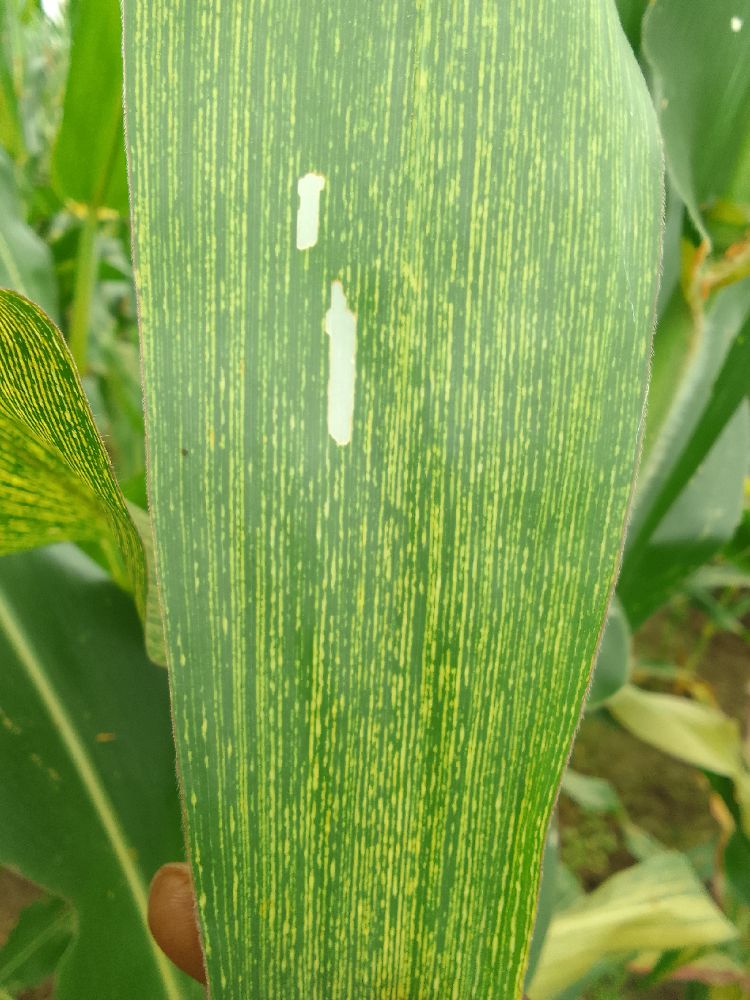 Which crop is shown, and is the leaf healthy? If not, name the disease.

maize, maize streak virus
